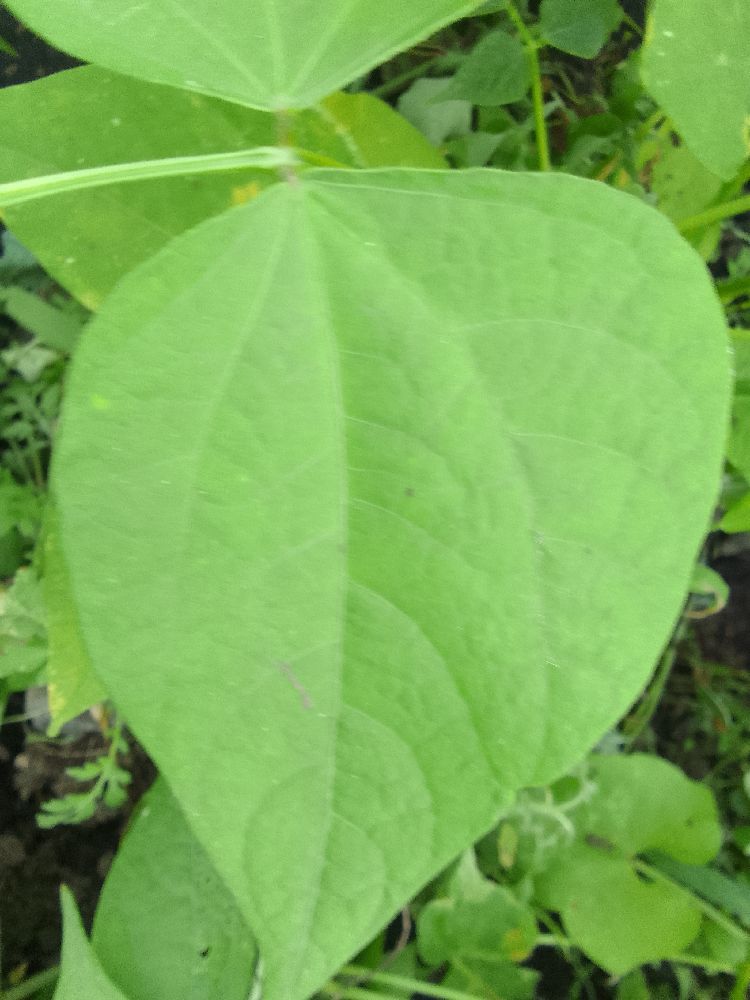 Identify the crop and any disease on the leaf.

common bean, healthy
